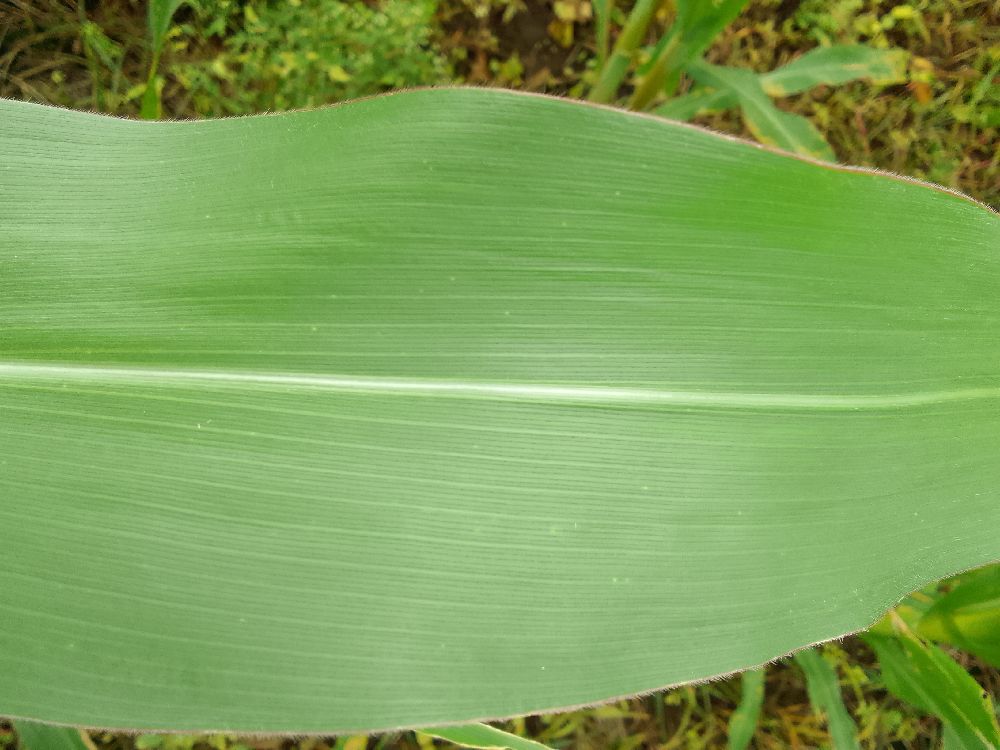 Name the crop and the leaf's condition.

maize, healthy
